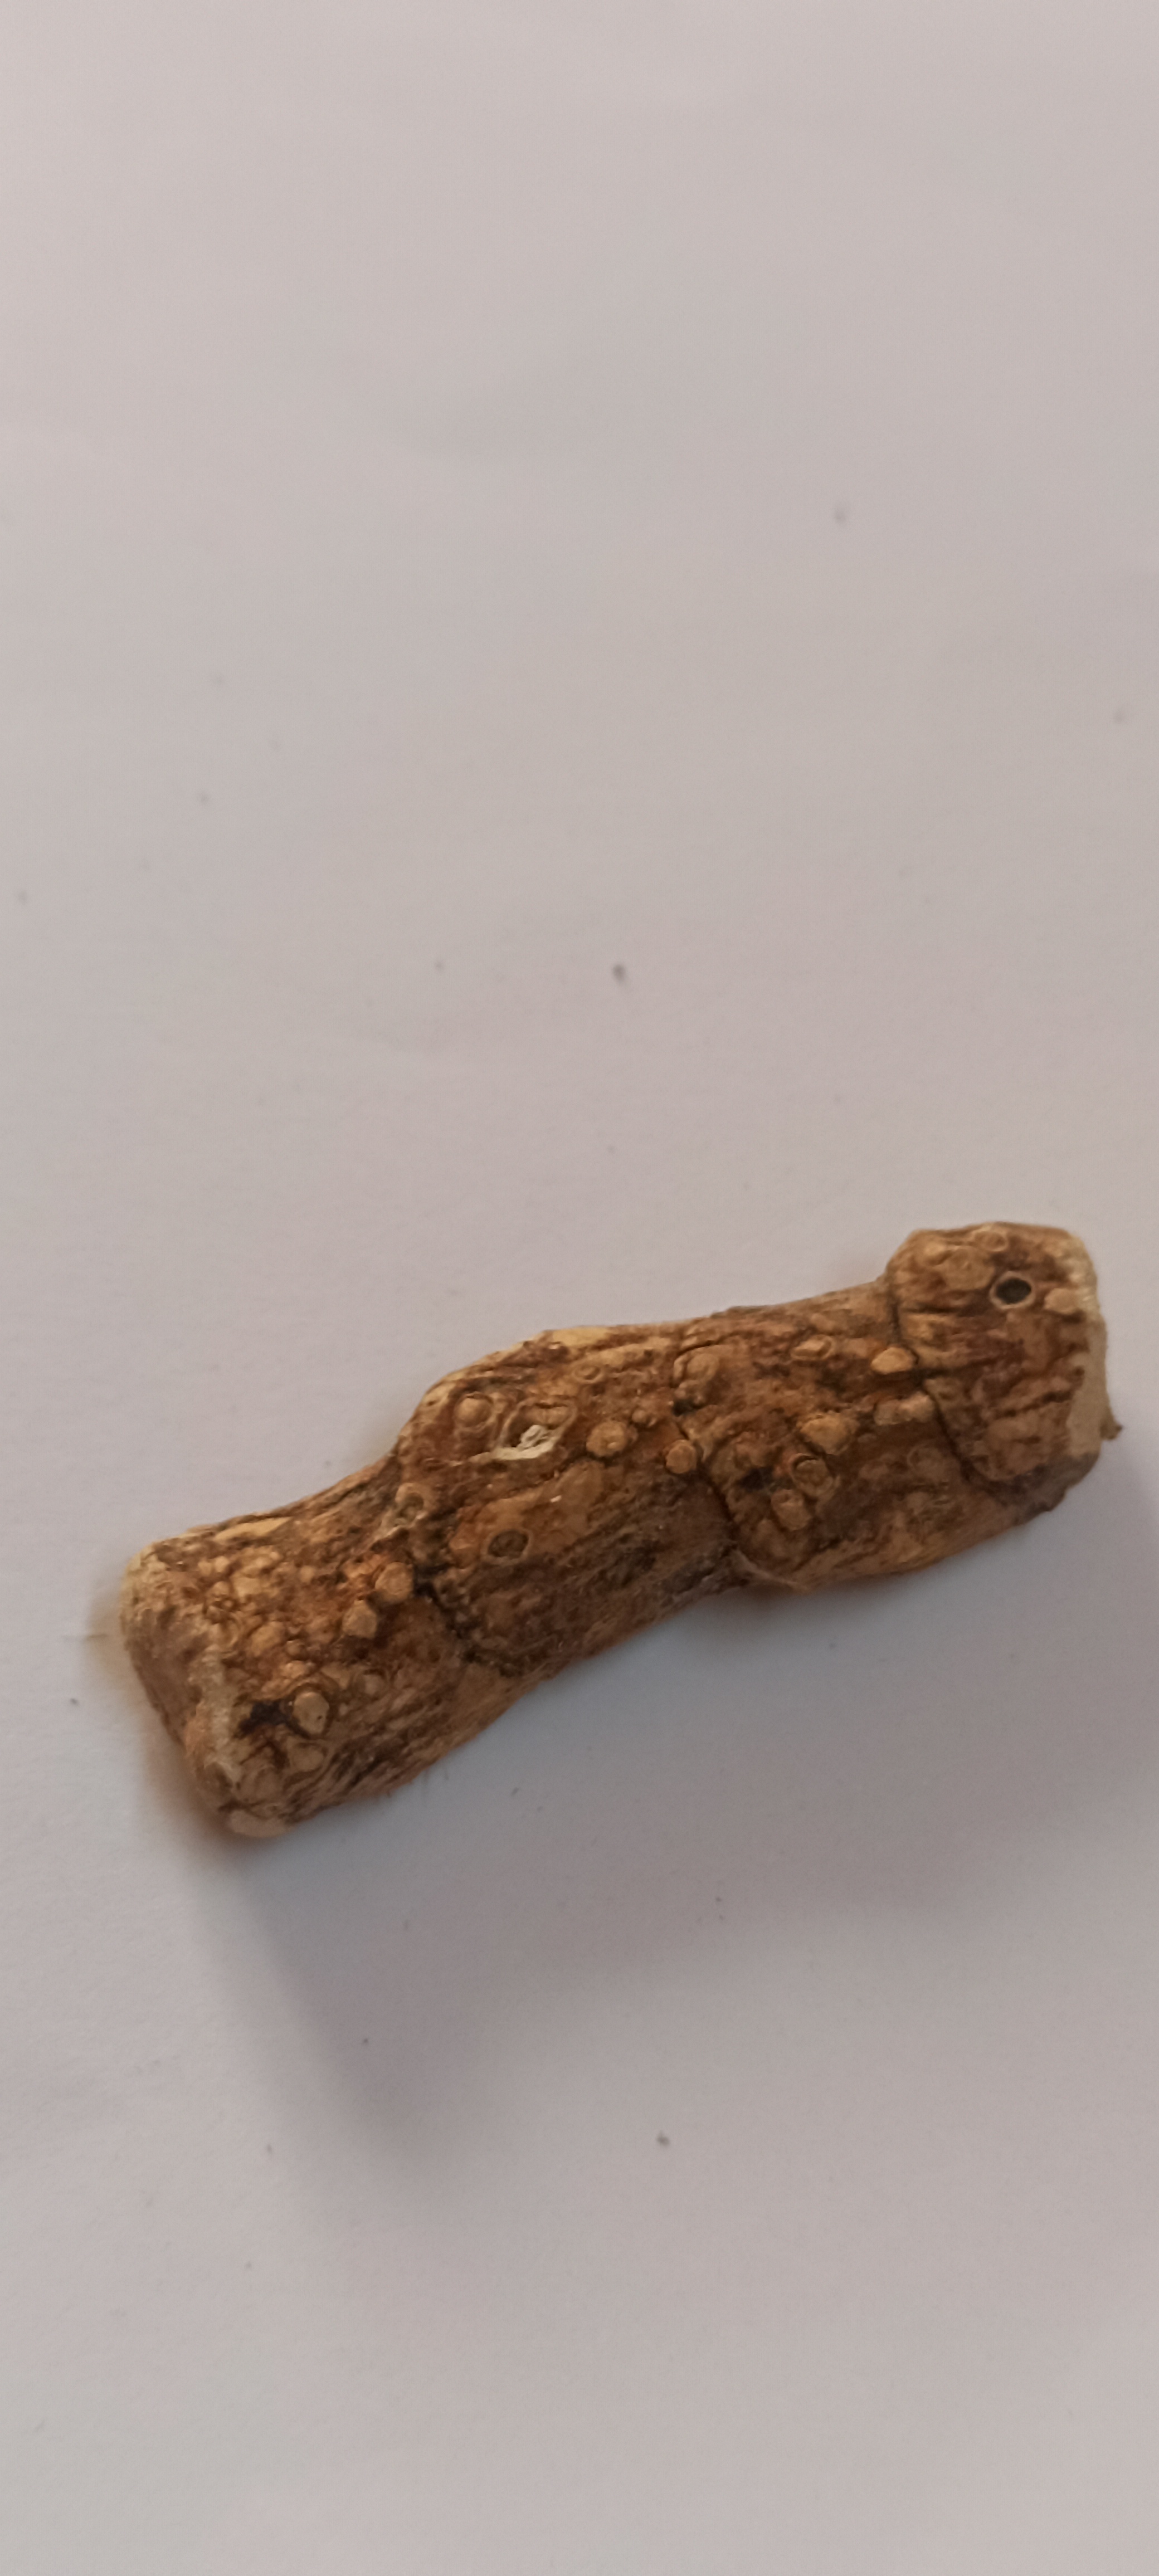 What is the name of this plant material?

vekhand
